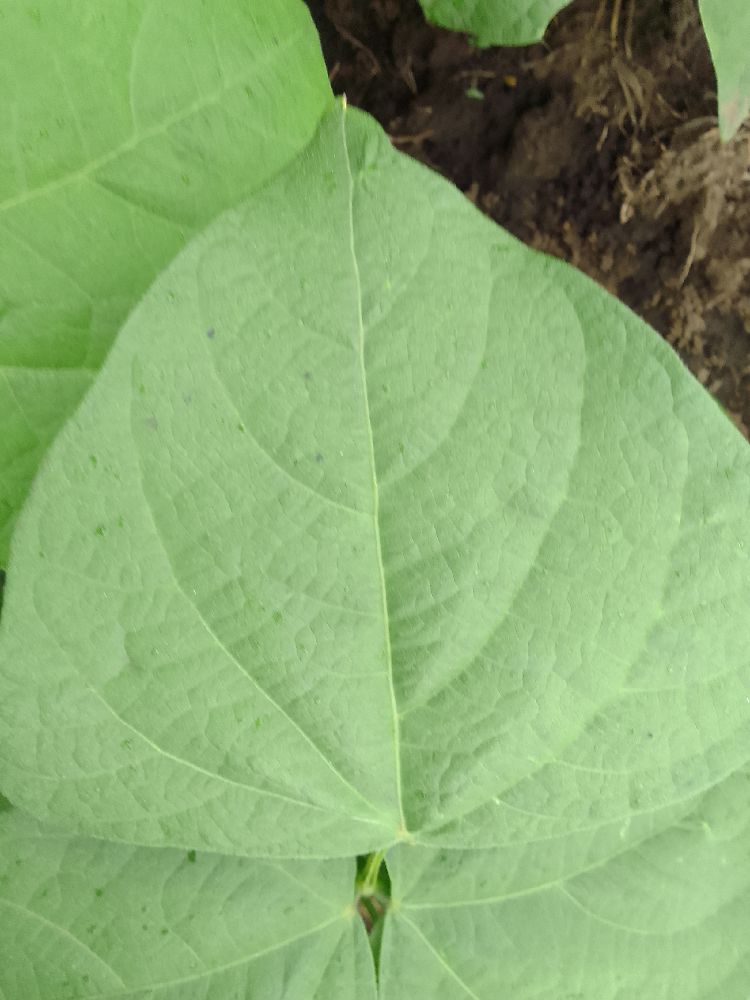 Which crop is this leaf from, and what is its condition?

common bean, healthy
